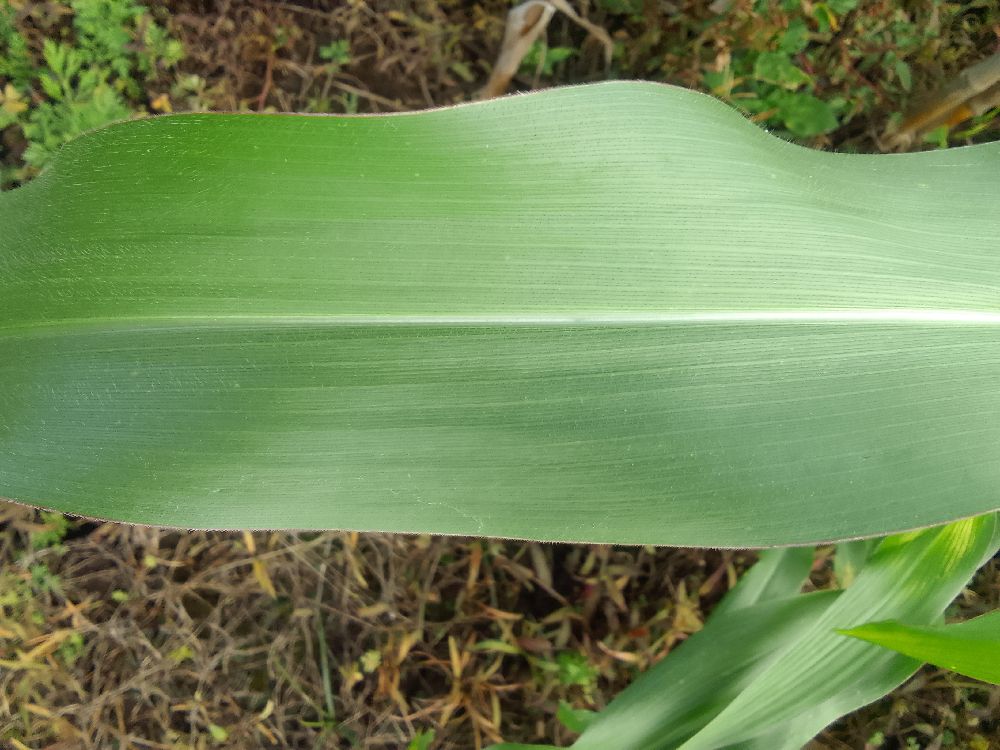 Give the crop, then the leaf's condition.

maize, healthy
